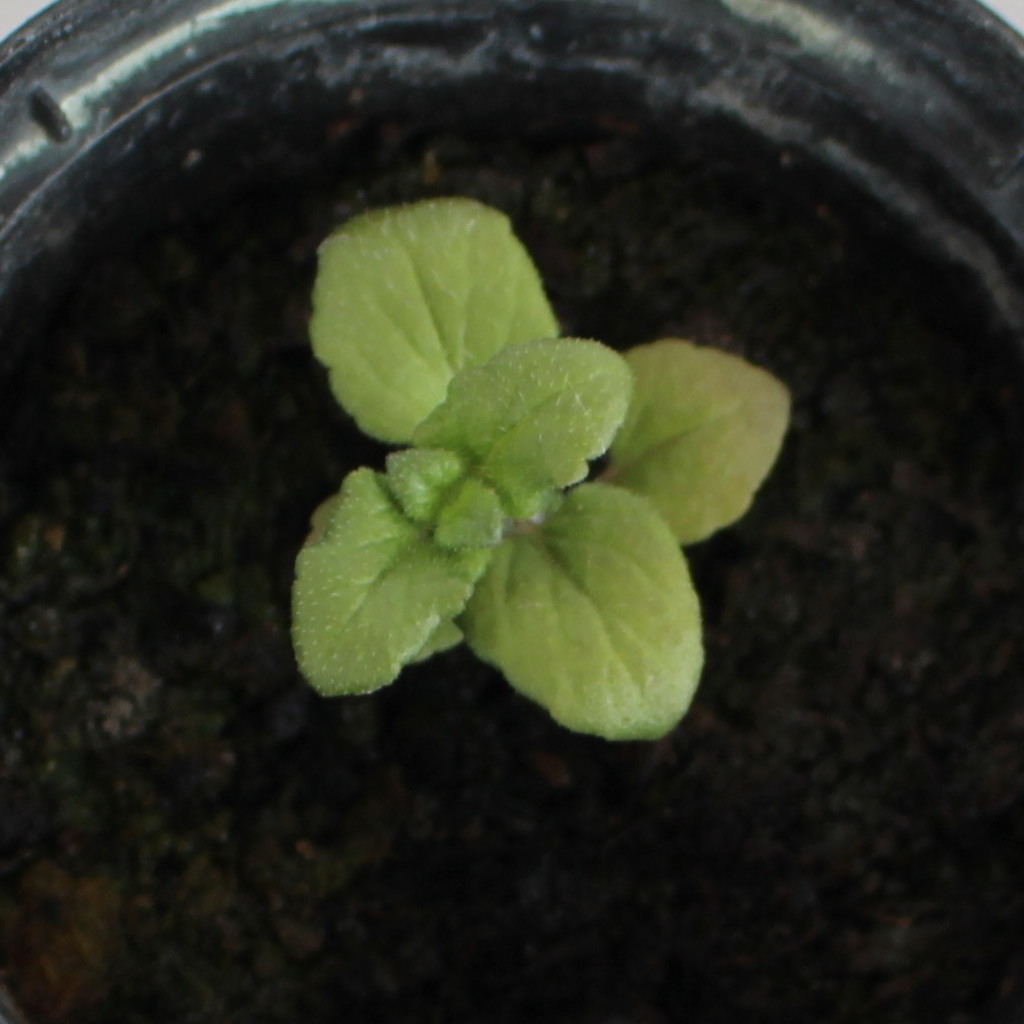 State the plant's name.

Veronica persica
